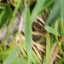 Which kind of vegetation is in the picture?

grass
